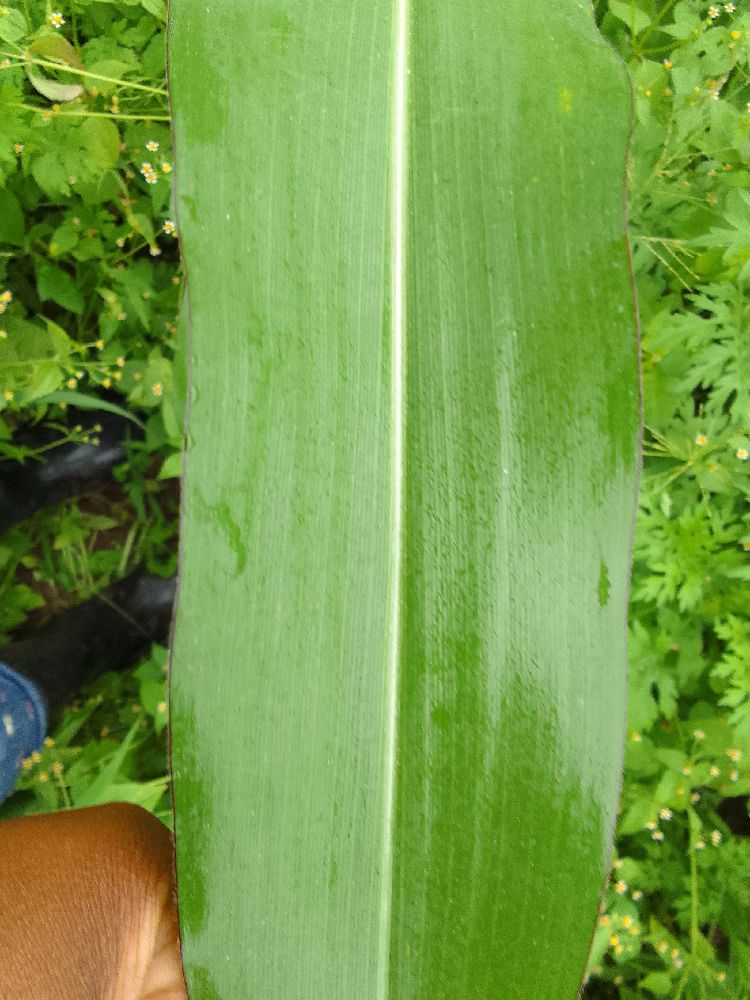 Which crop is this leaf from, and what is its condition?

maize, healthy
